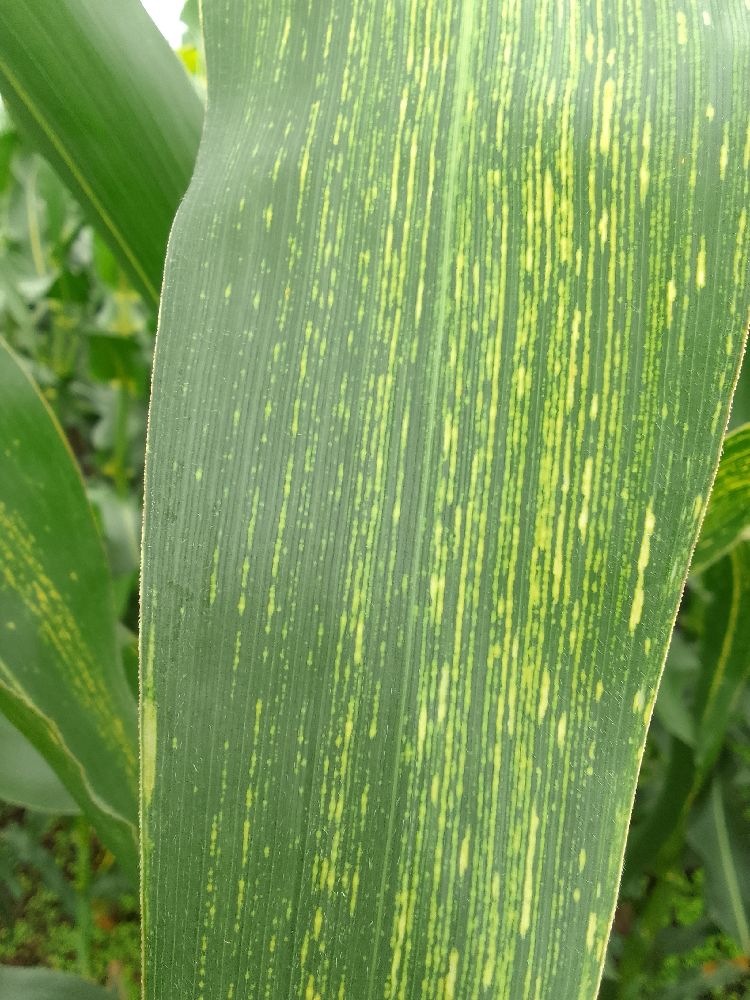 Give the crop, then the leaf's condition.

maize, maize streak virus
